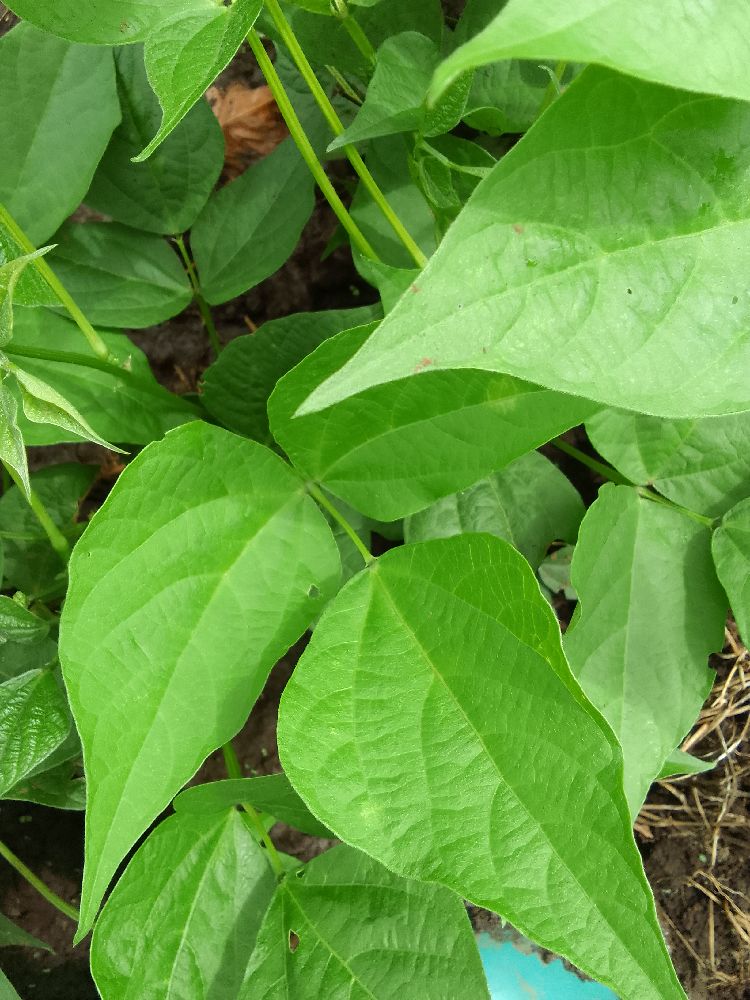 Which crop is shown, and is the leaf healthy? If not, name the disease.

common bean, healthy
